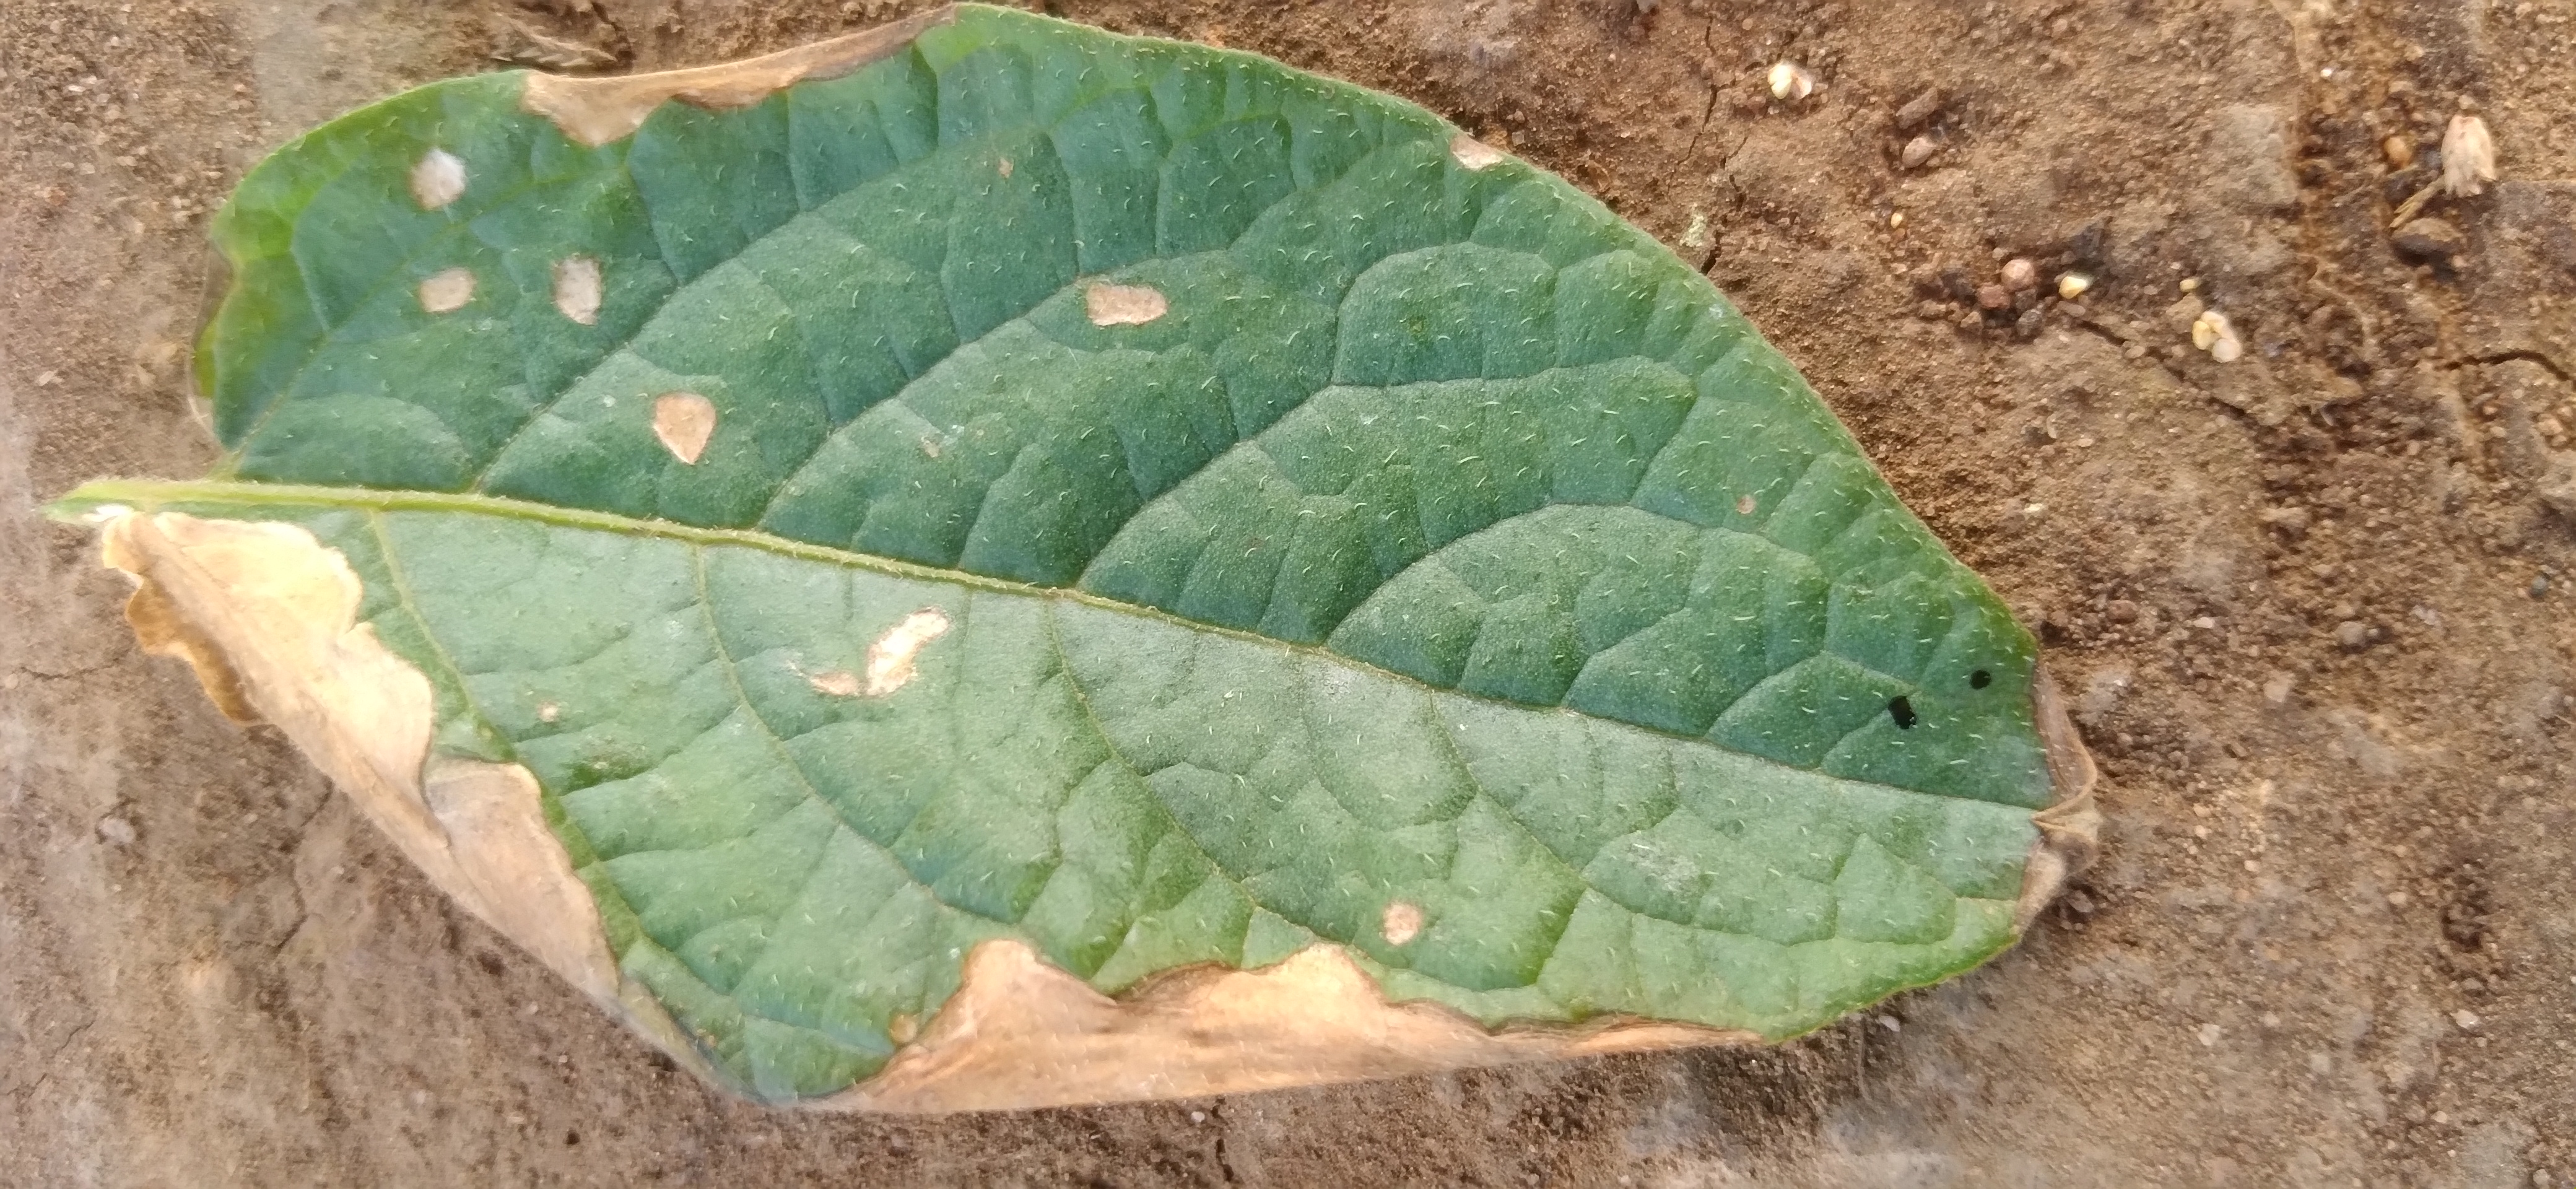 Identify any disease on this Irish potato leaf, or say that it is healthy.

early blight
